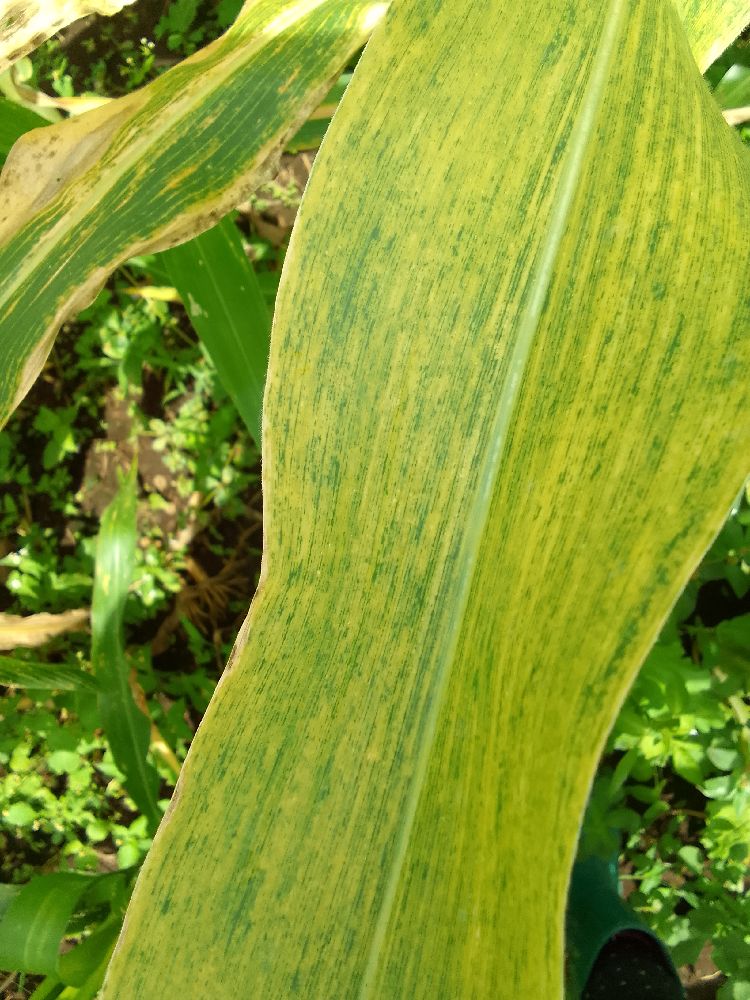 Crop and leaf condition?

maize, maize lethal necrosis
